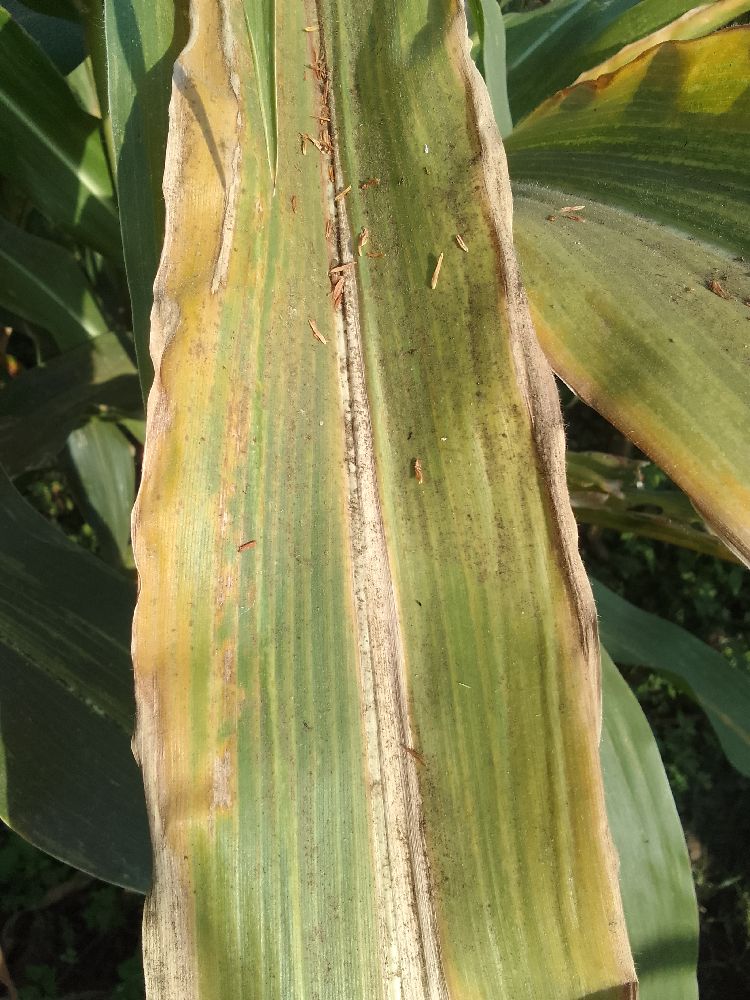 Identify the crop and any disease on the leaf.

maize, maize lethal necrosis
